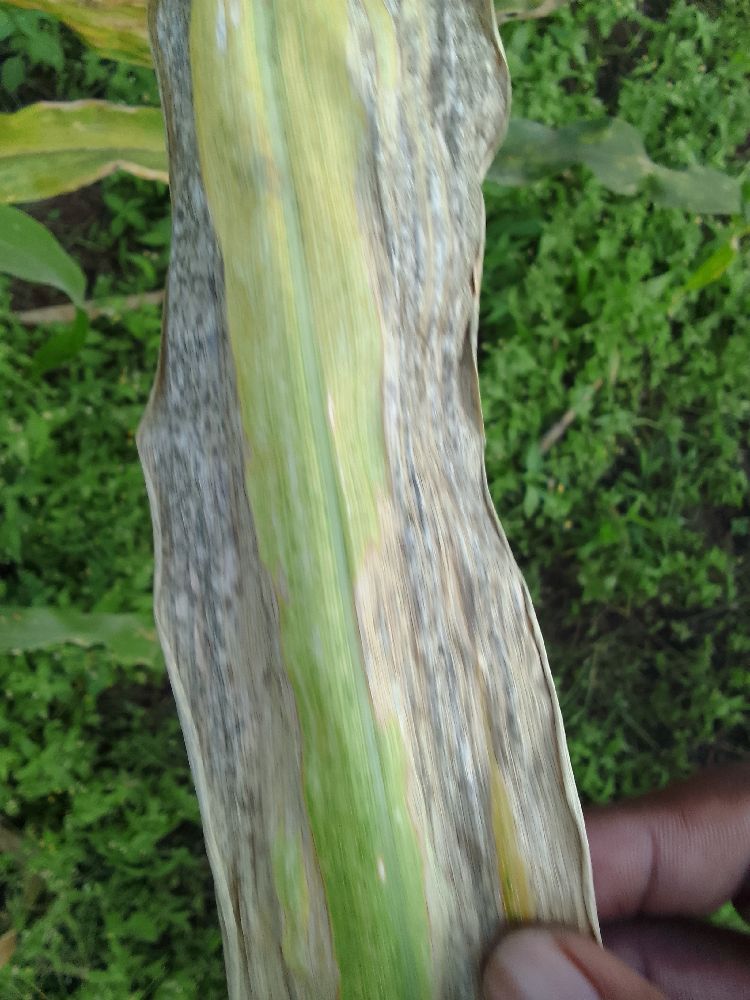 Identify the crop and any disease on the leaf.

maize, maize lethal necrosis
